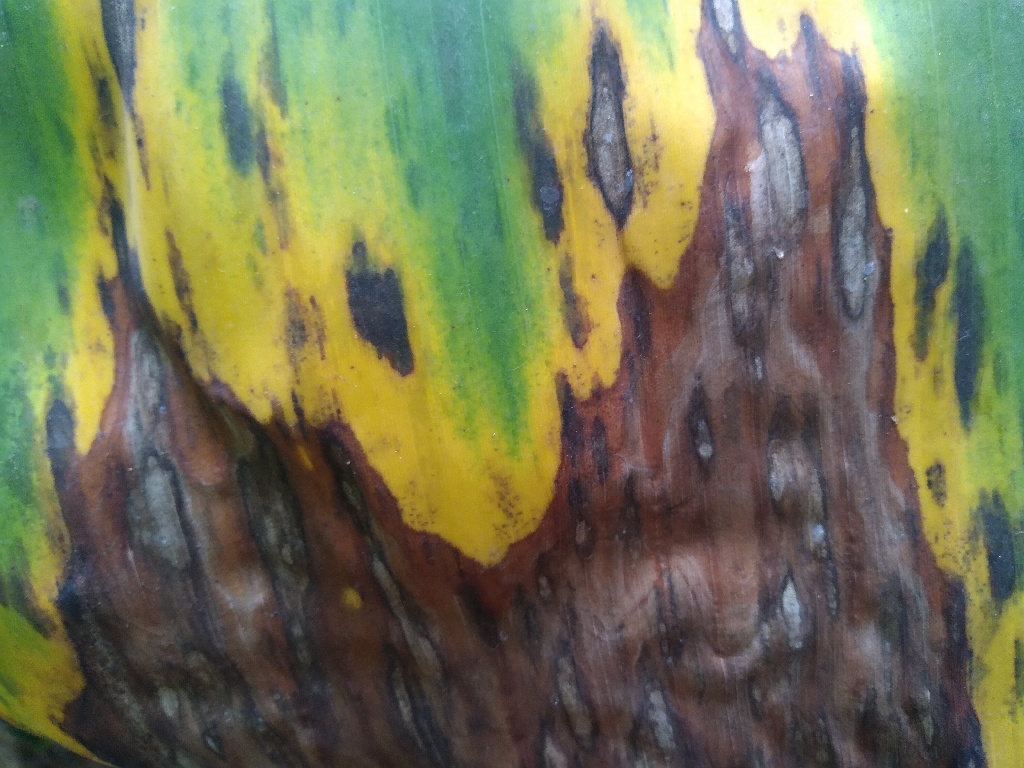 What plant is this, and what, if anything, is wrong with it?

banana, black sigatoka
